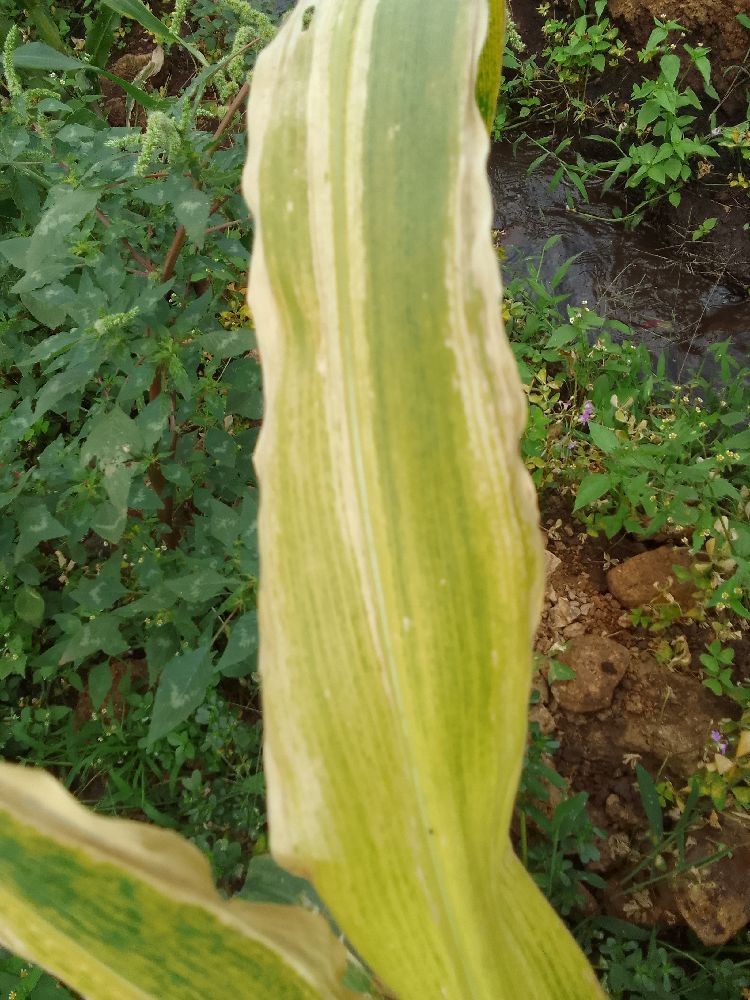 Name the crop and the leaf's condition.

maize, maize lethal necrosis
